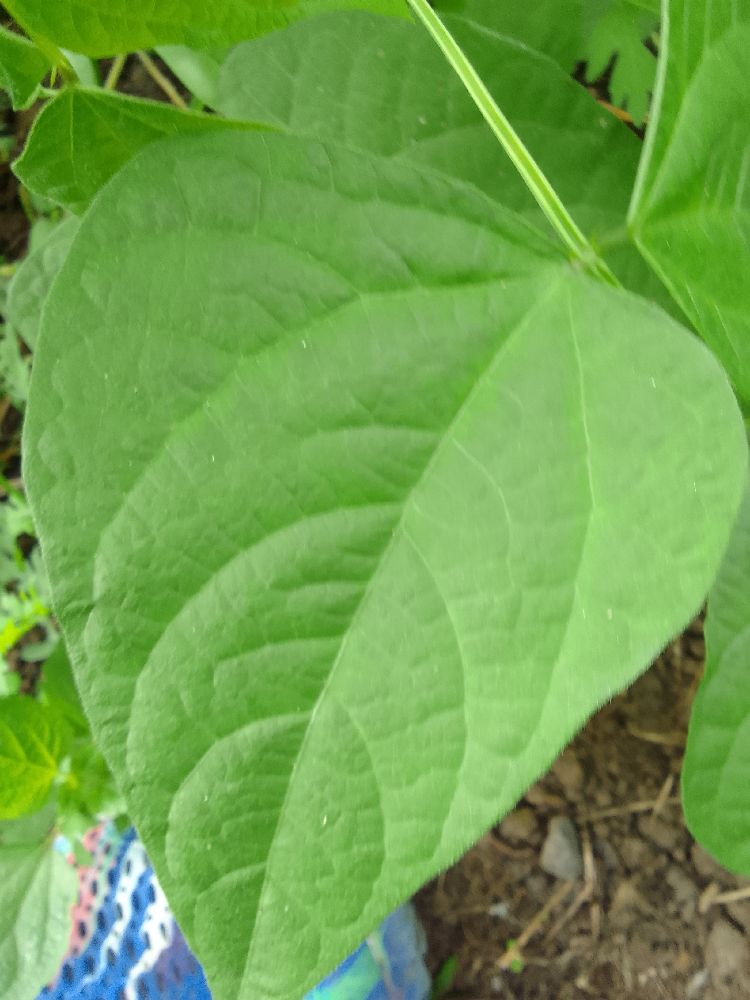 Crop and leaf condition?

common bean, healthy
